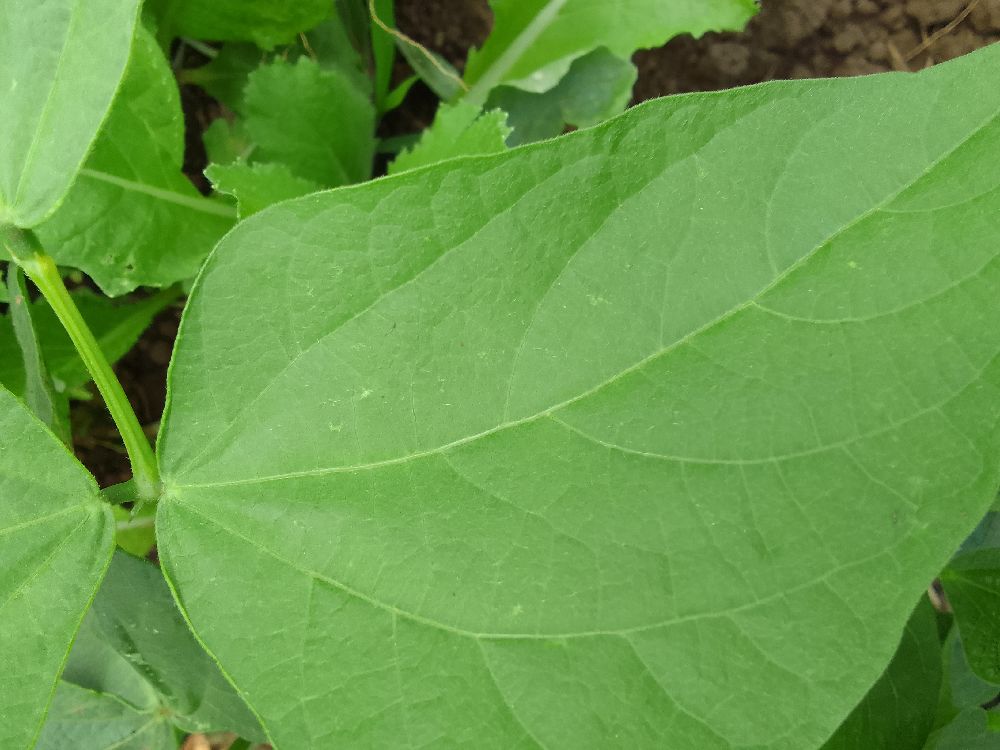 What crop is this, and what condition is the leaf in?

common bean, healthy
